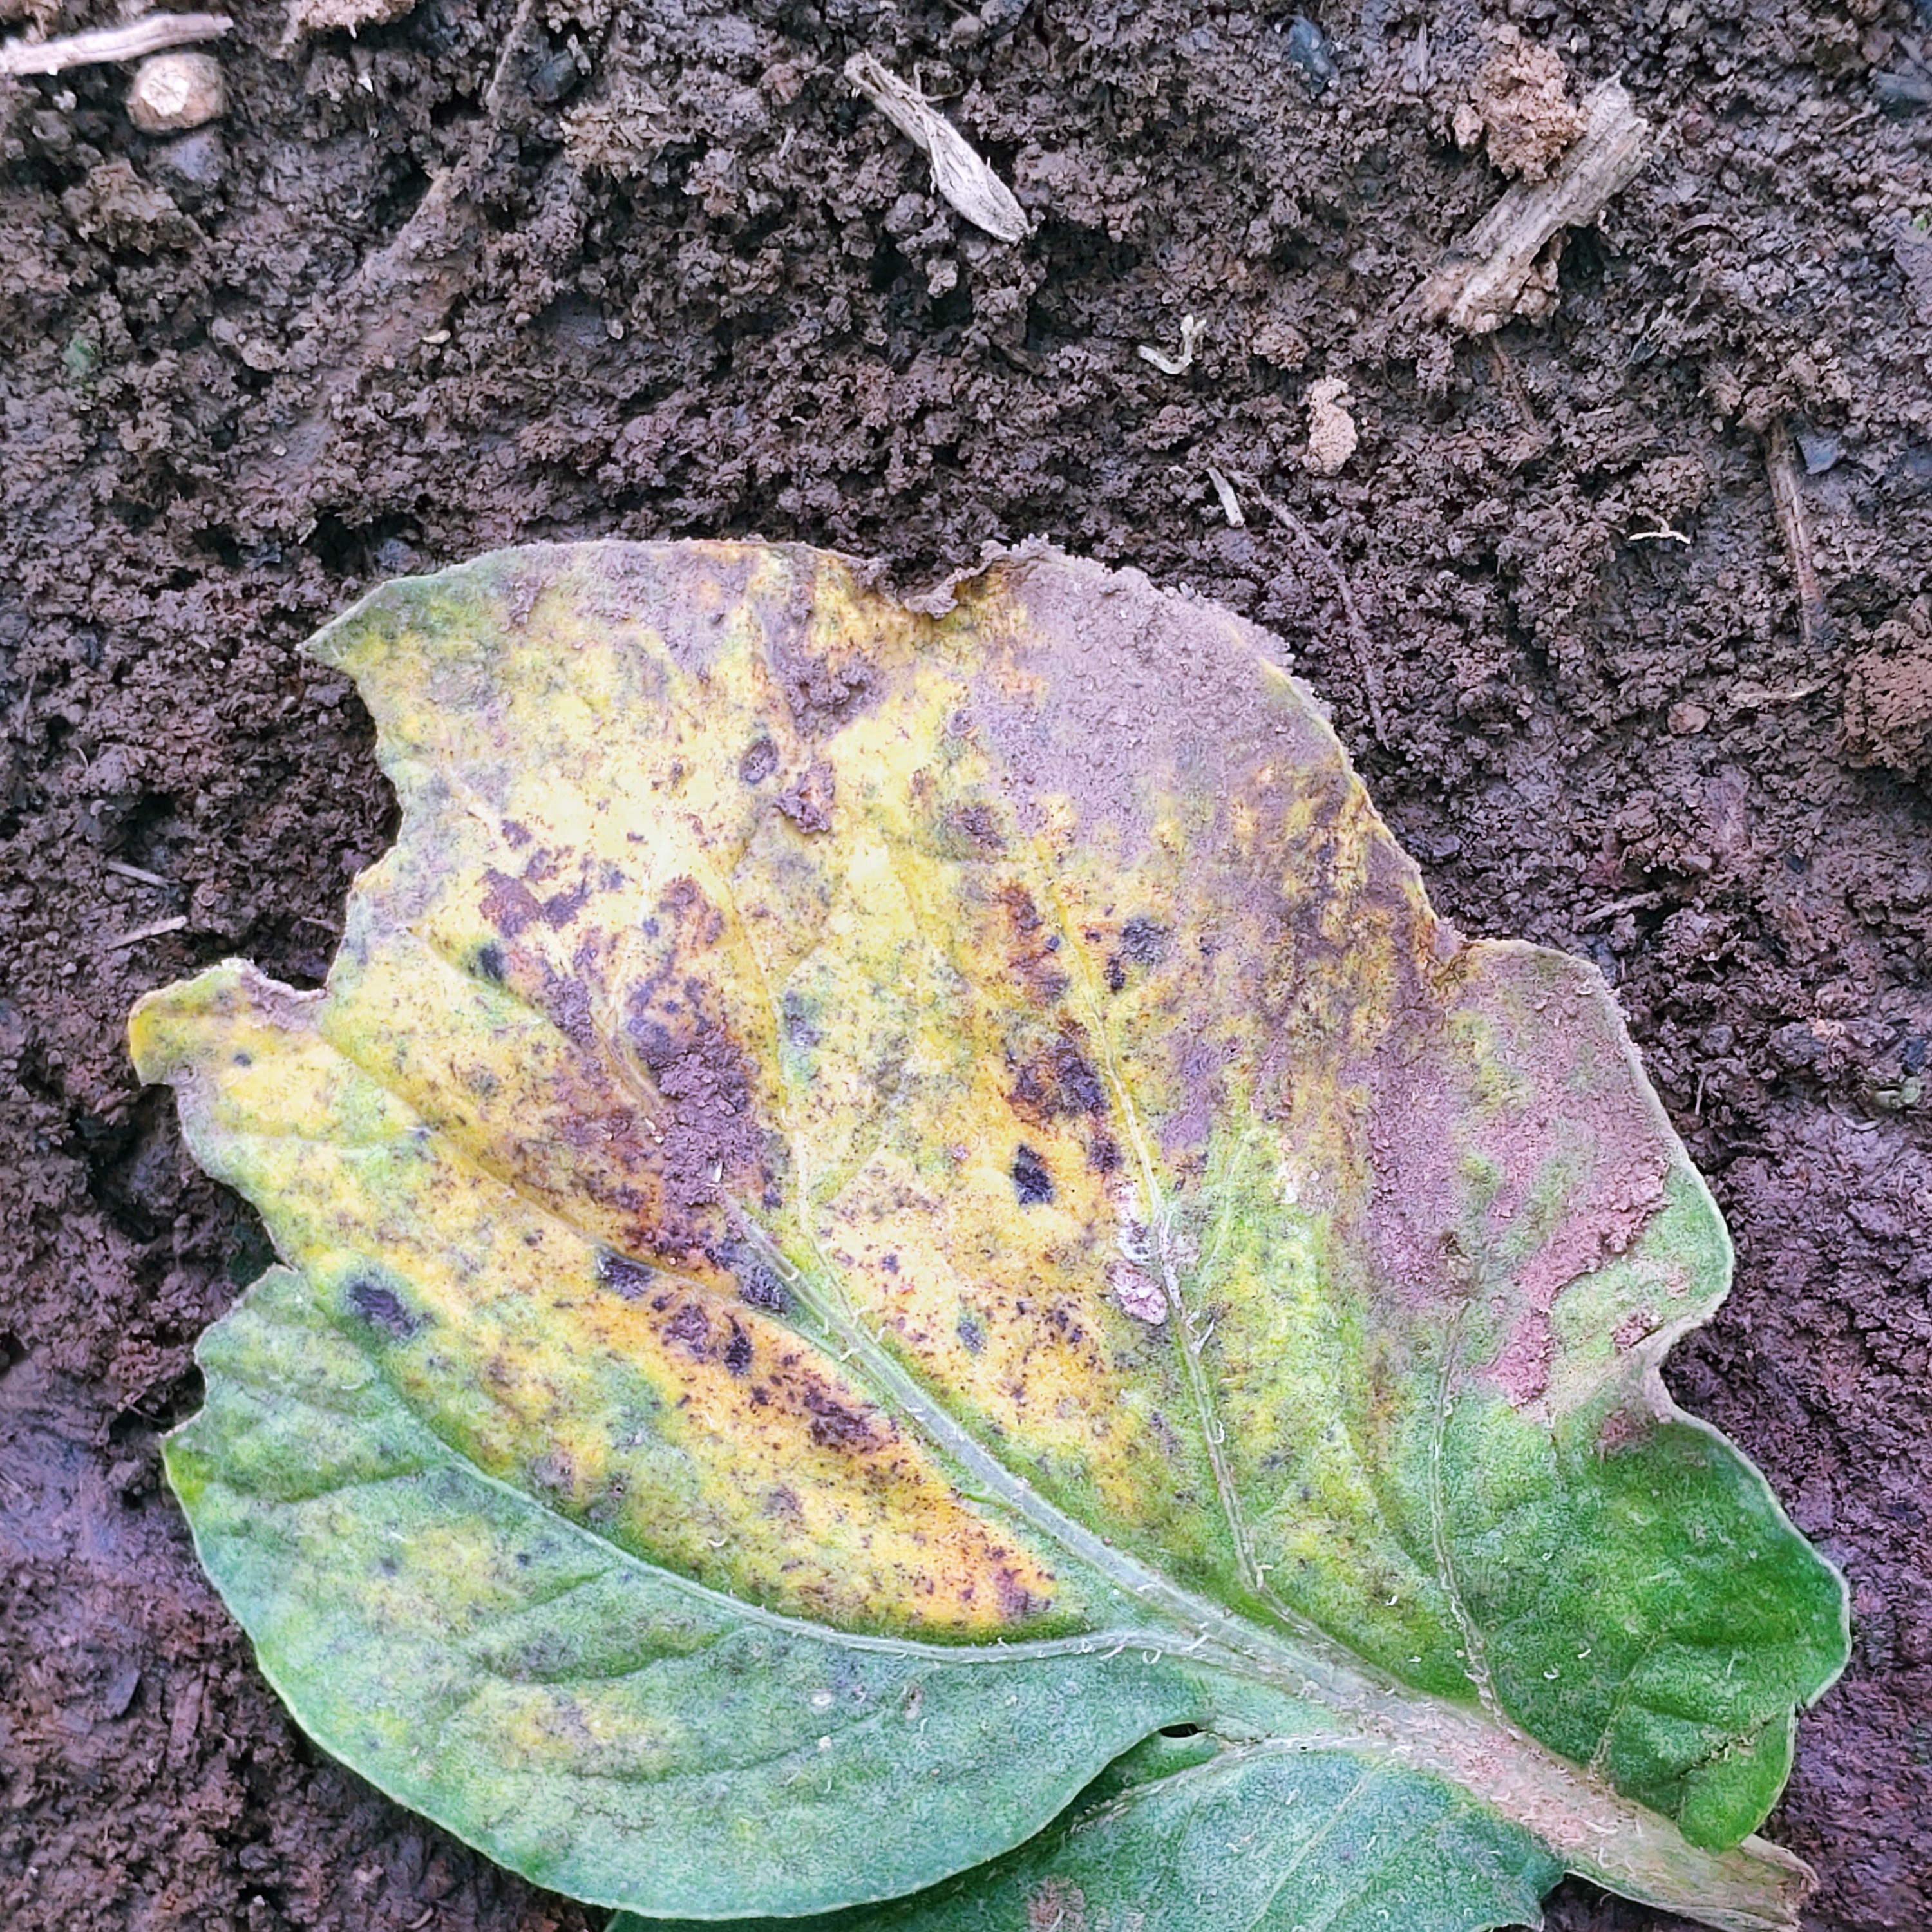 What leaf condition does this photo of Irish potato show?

late blight
